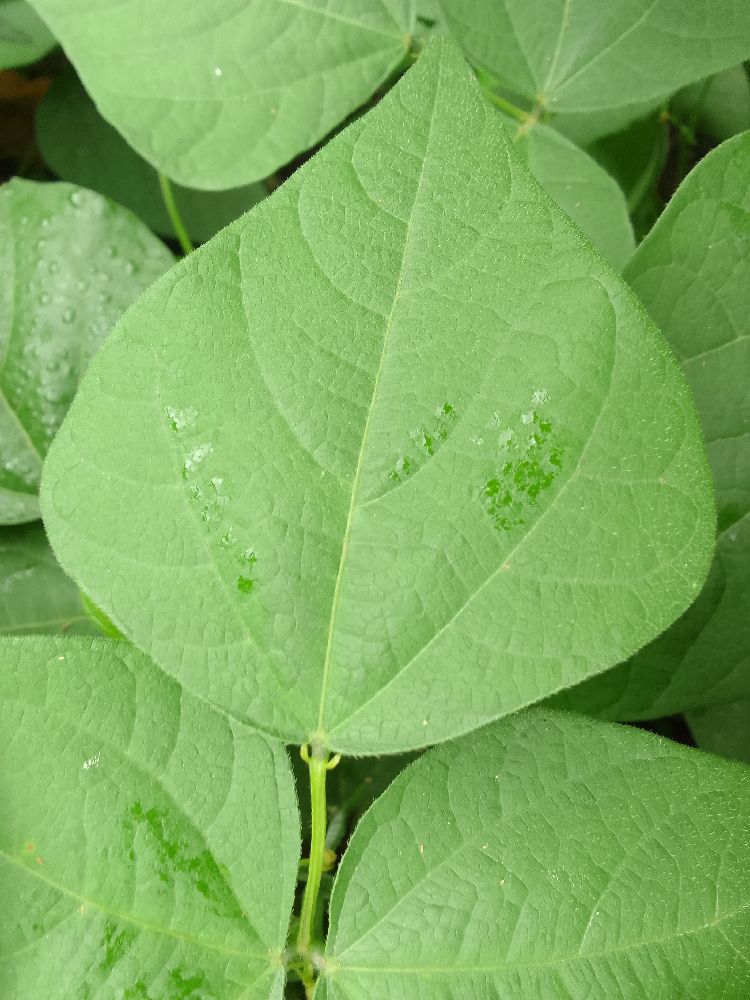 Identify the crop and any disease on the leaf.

common bean, healthy
